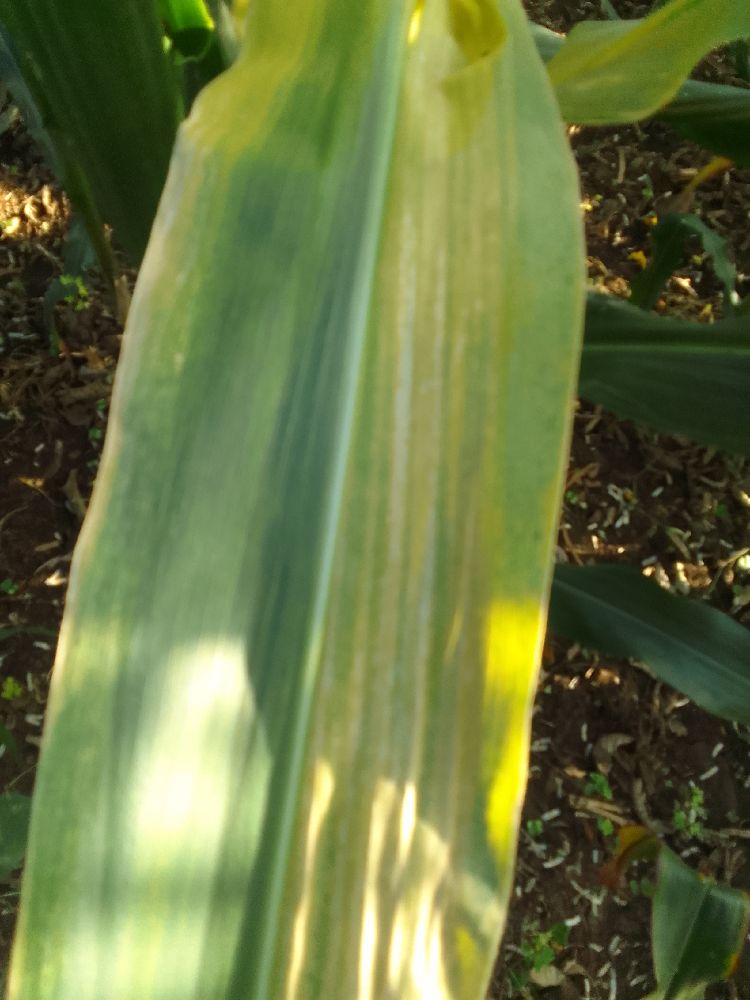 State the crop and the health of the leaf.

maize, maize lethal necrosis
